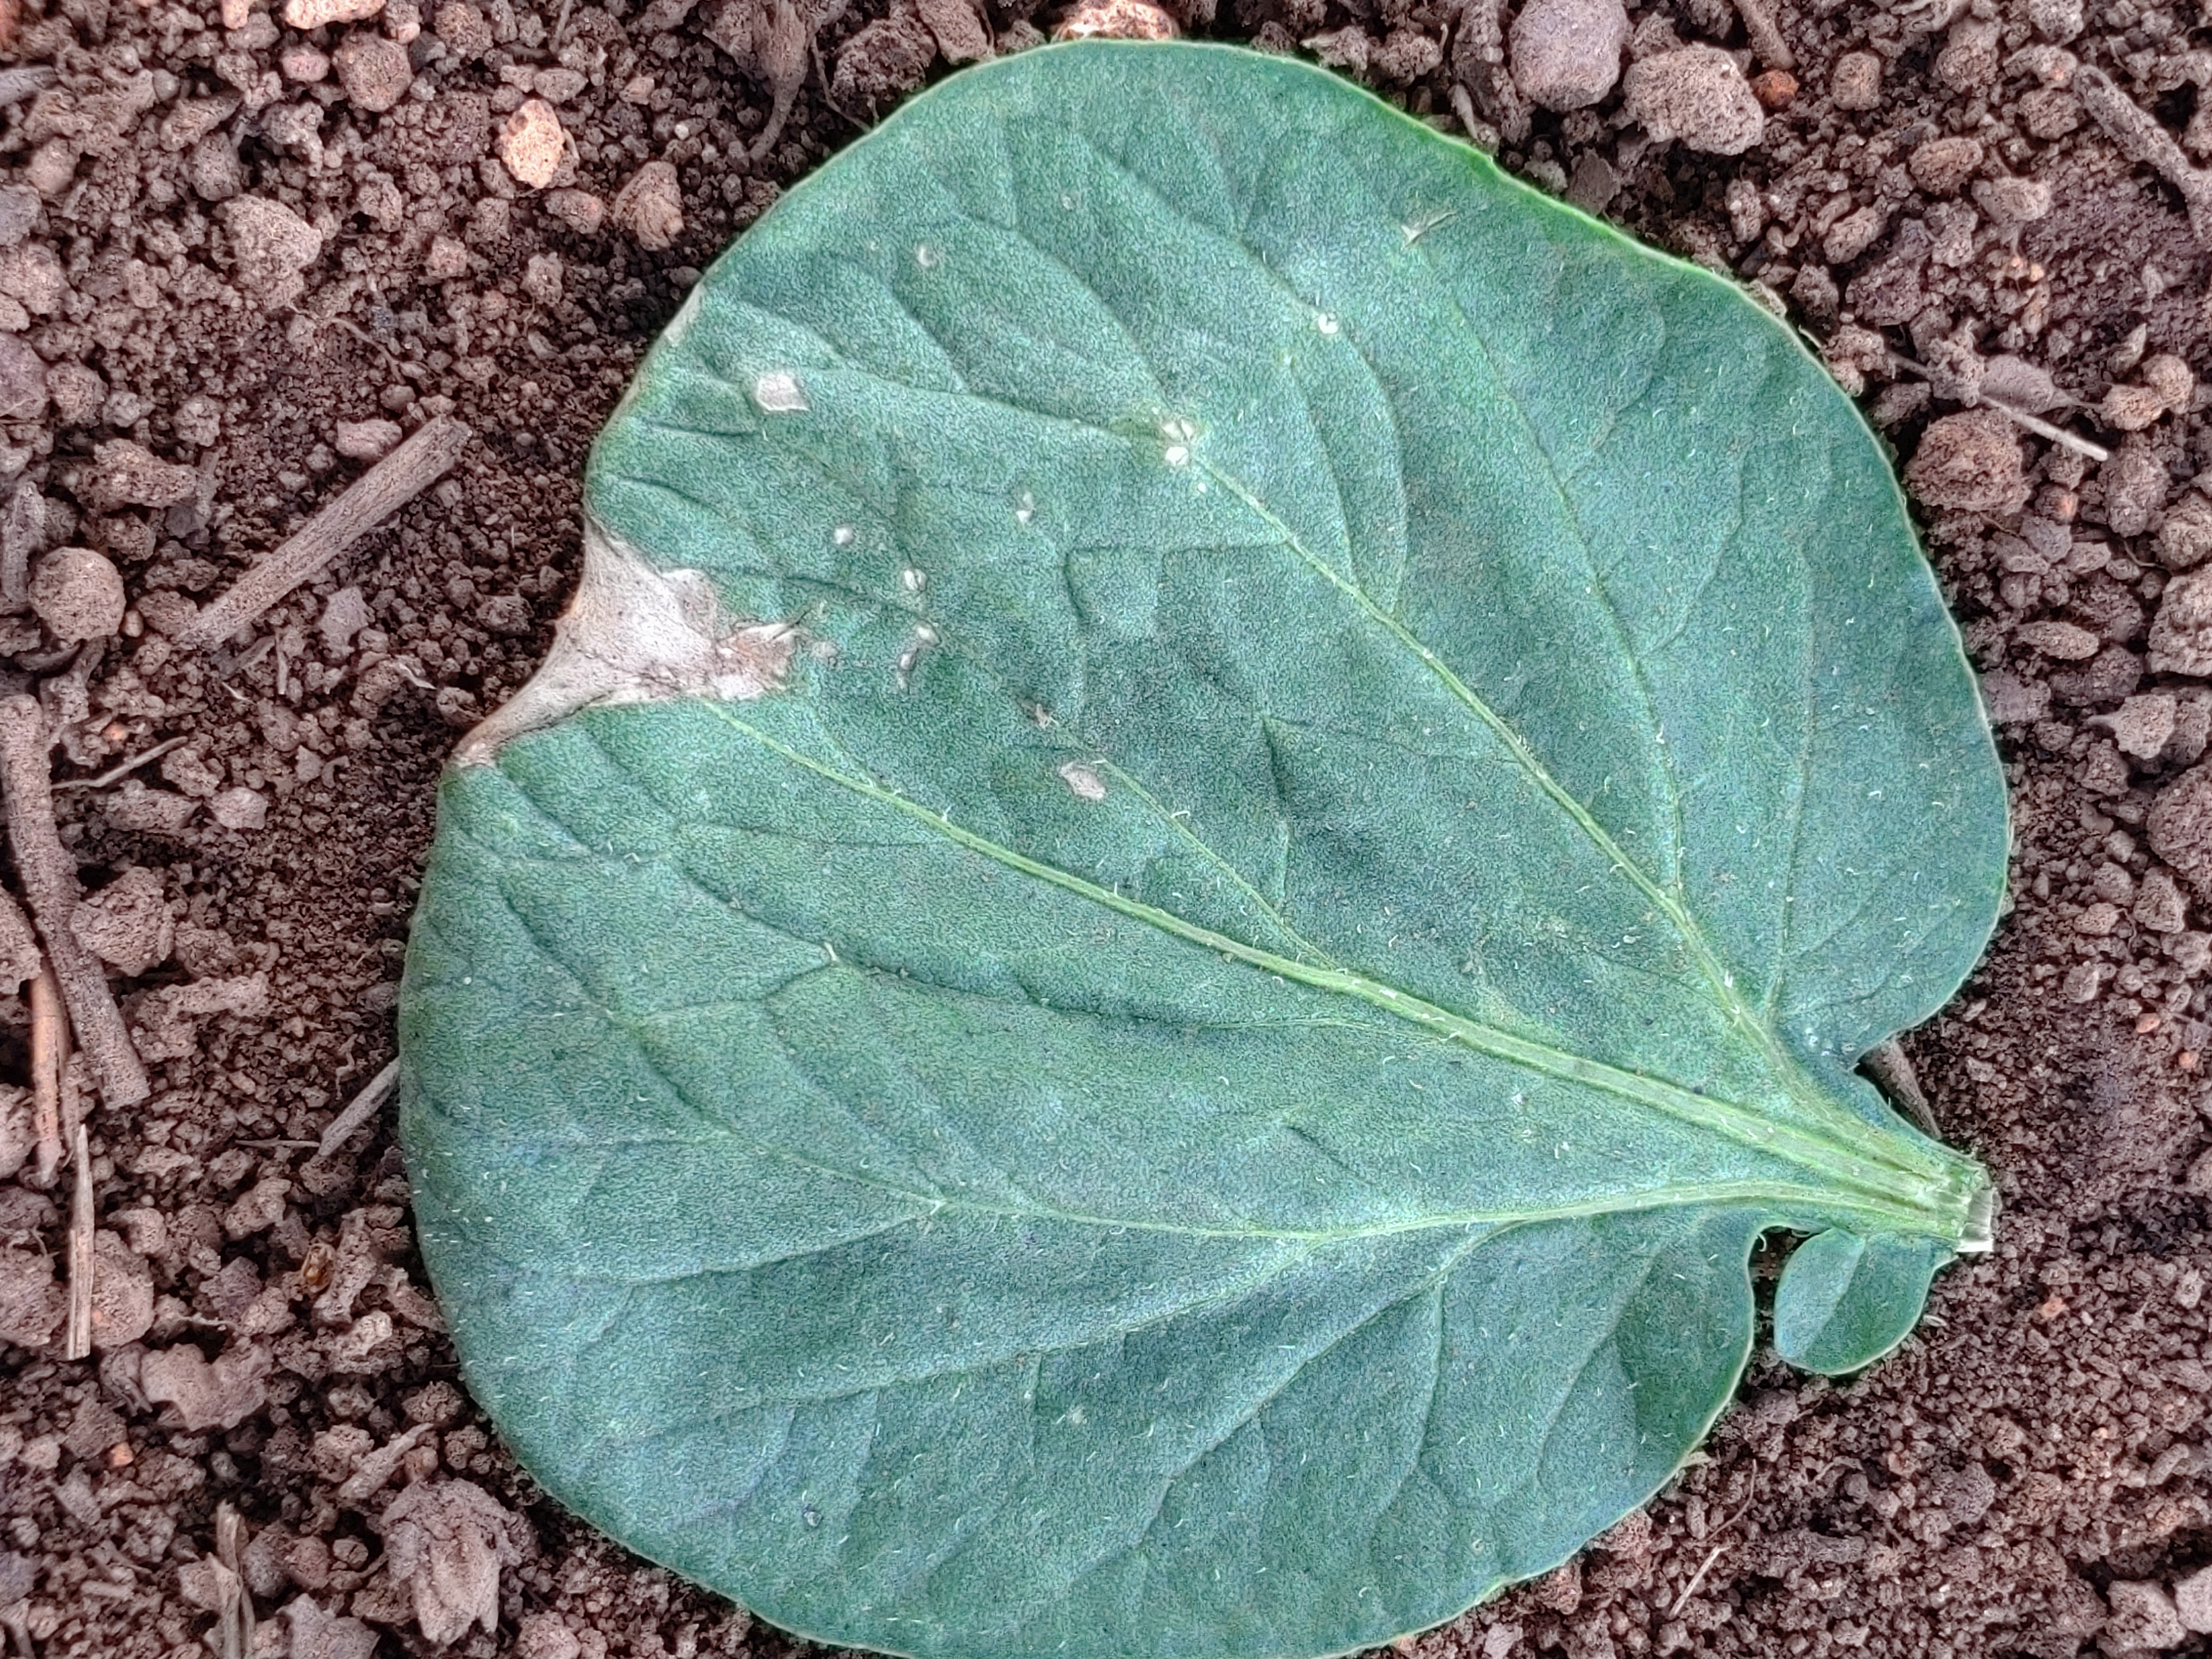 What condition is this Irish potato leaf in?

early blight
